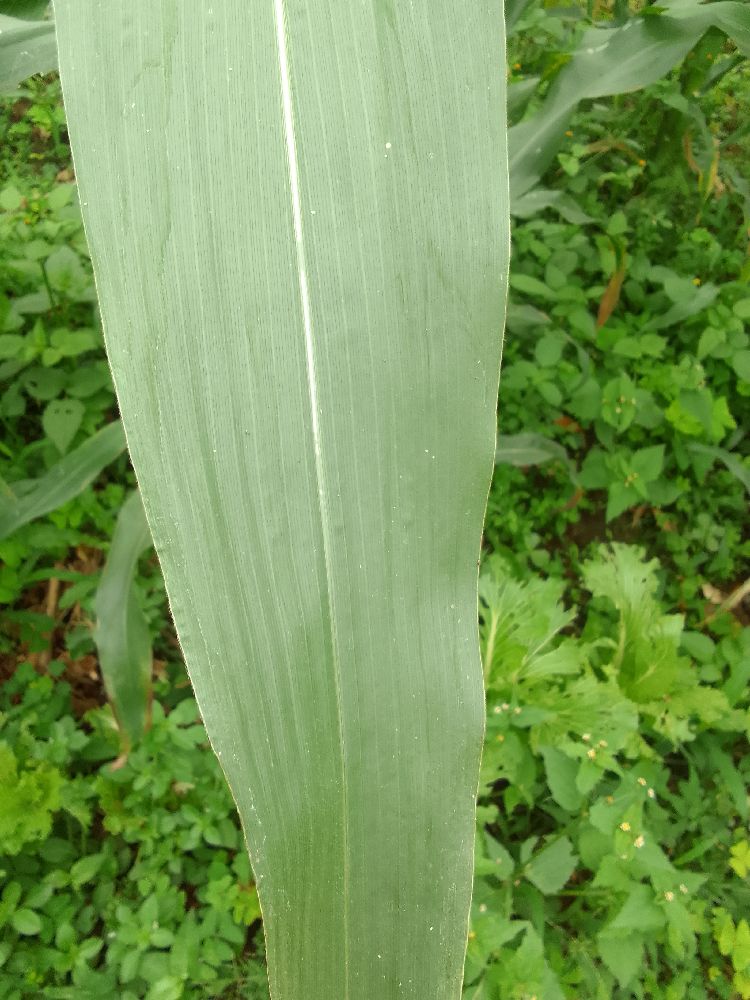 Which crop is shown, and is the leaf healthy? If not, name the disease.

maize, healthy
